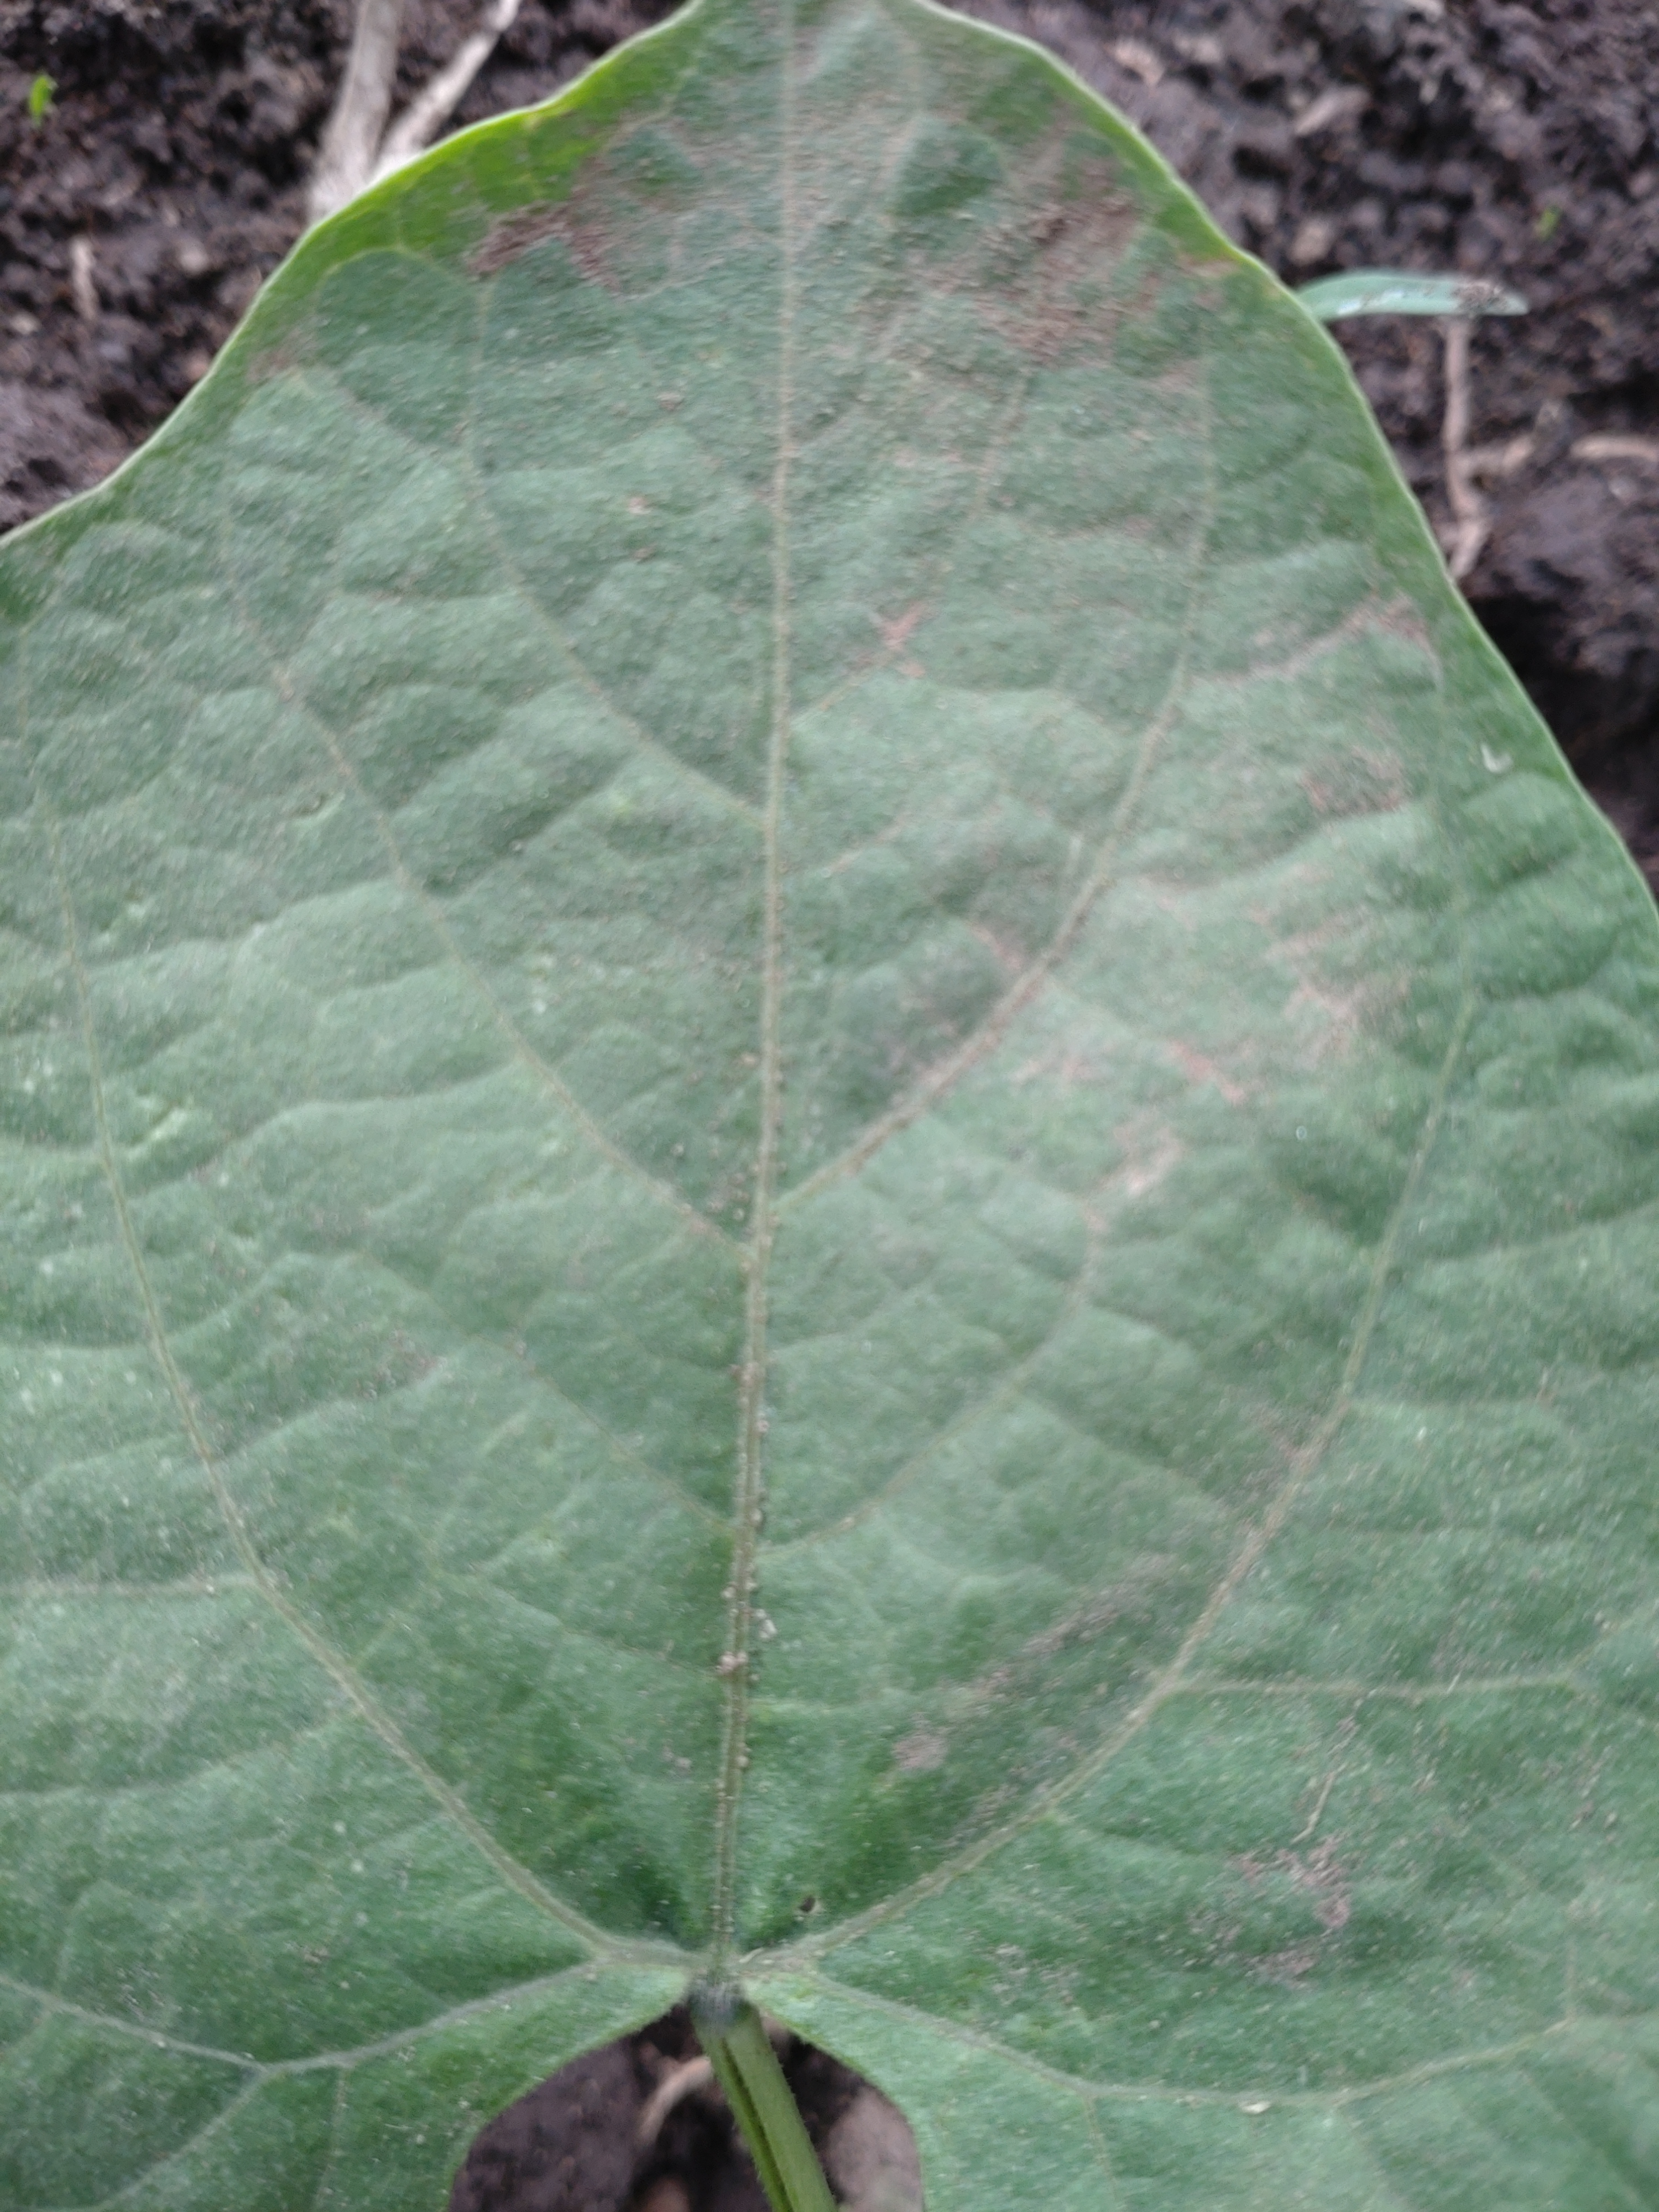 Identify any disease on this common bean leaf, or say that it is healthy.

healthy
